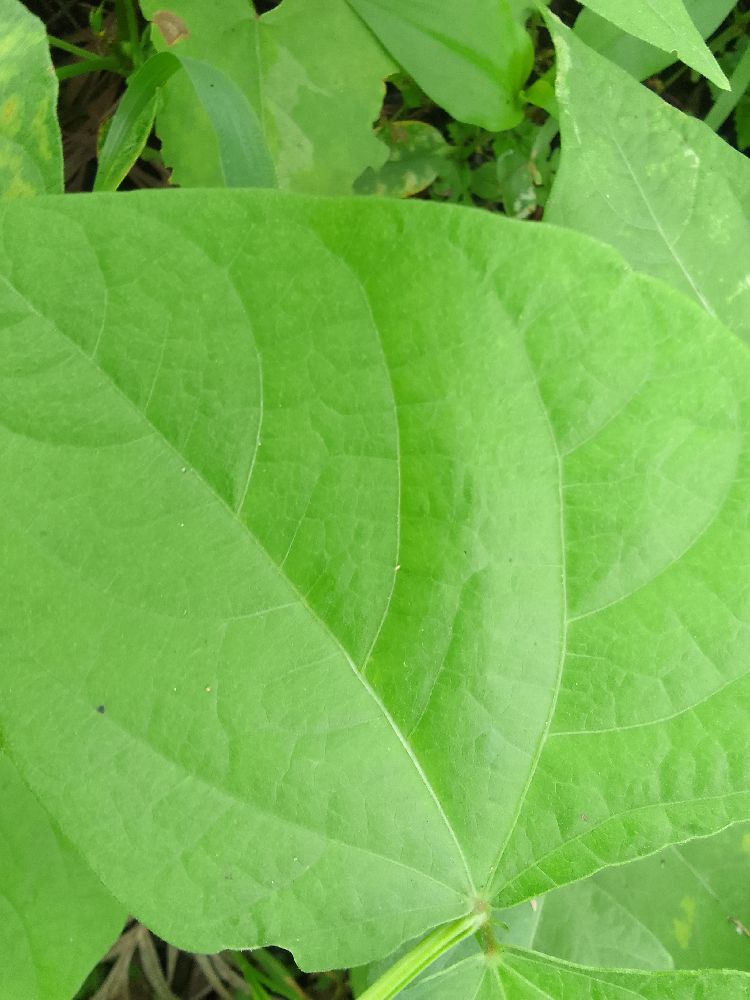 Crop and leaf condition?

common bean, healthy
